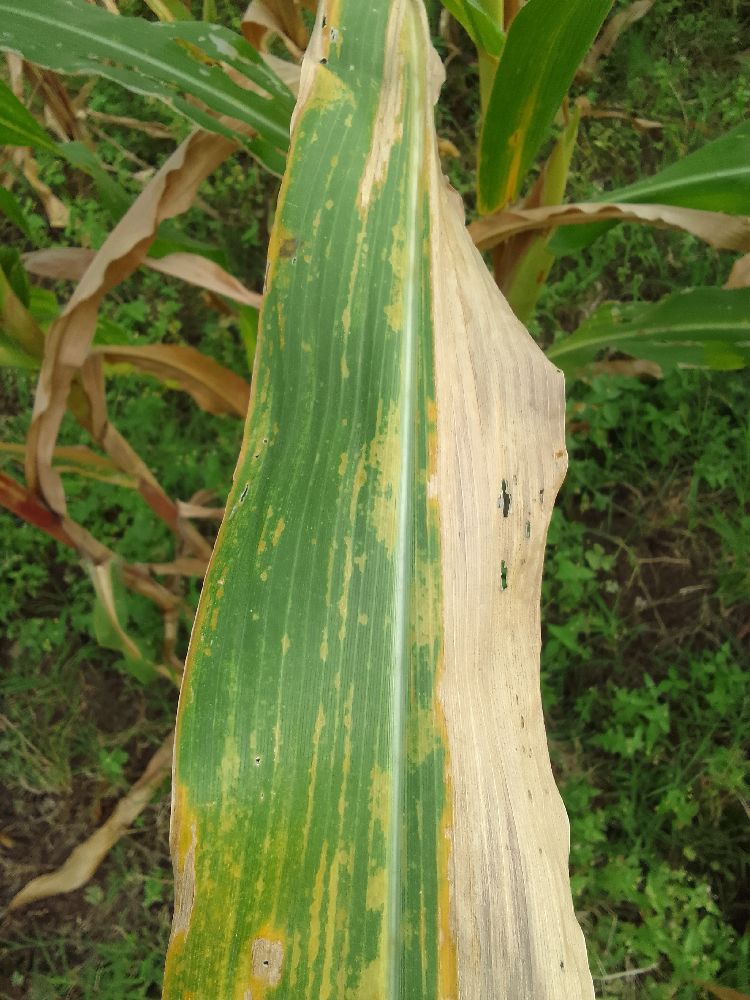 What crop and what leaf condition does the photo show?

maize, maize lethal necrosis
